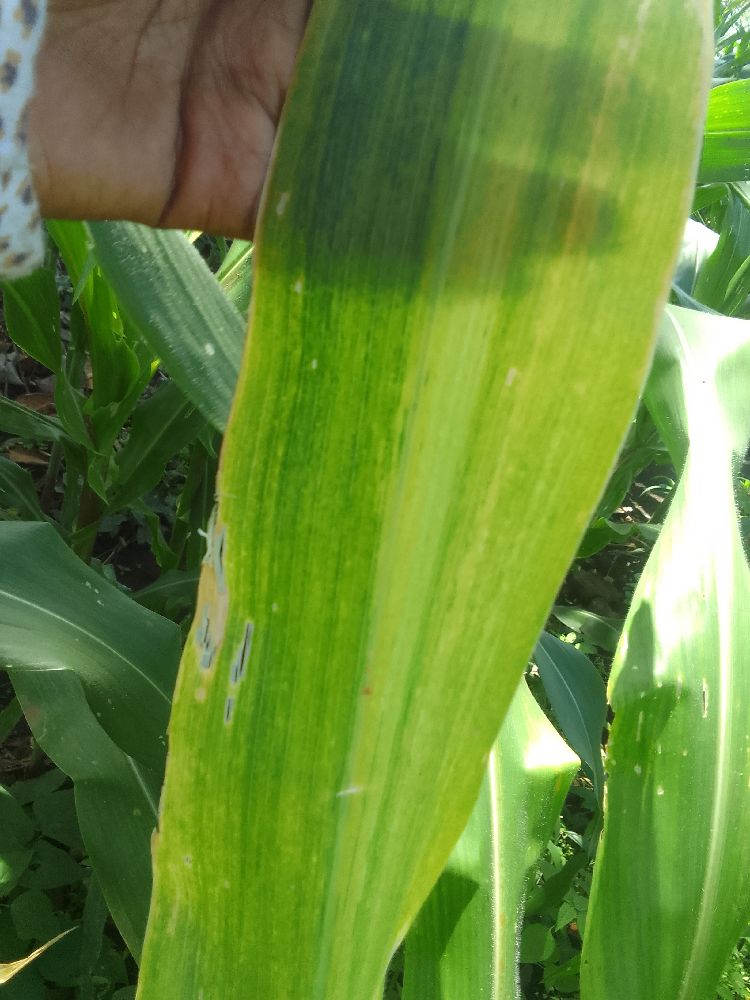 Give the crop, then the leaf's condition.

maize, maize lethal necrosis
